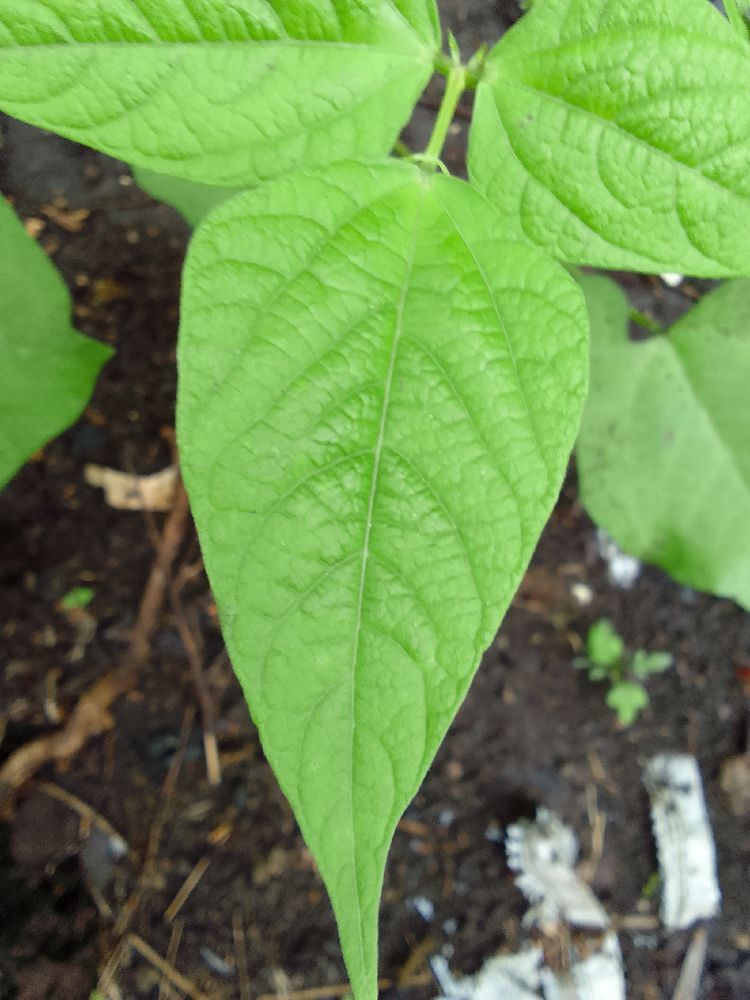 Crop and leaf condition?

common bean, healthy
